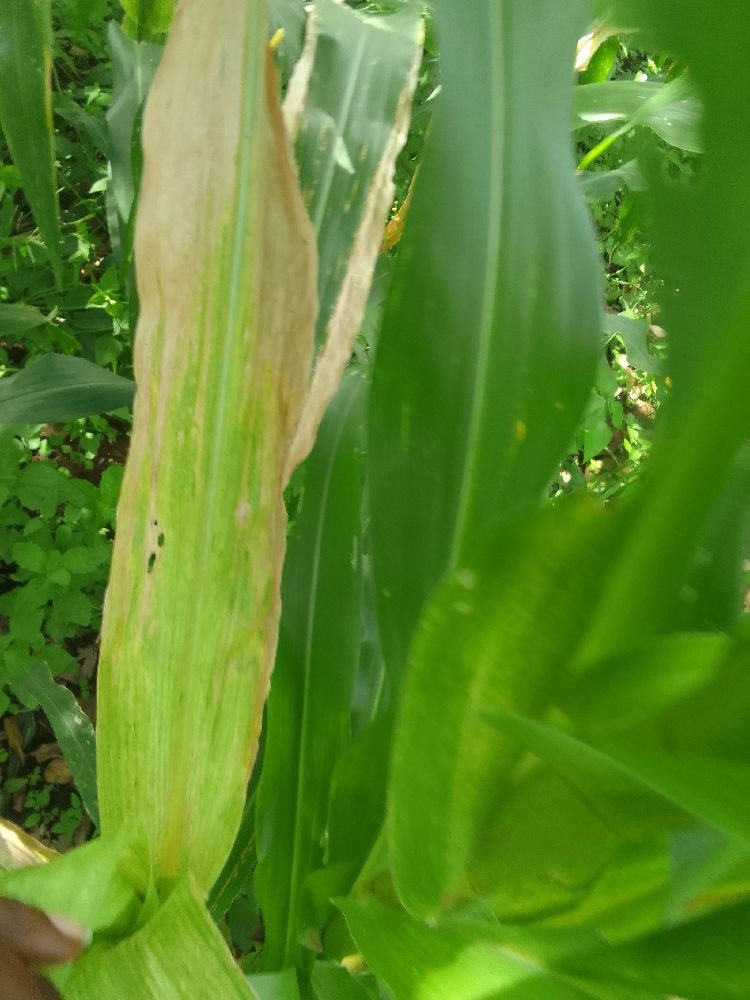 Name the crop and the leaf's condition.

maize, maize lethal necrosis
